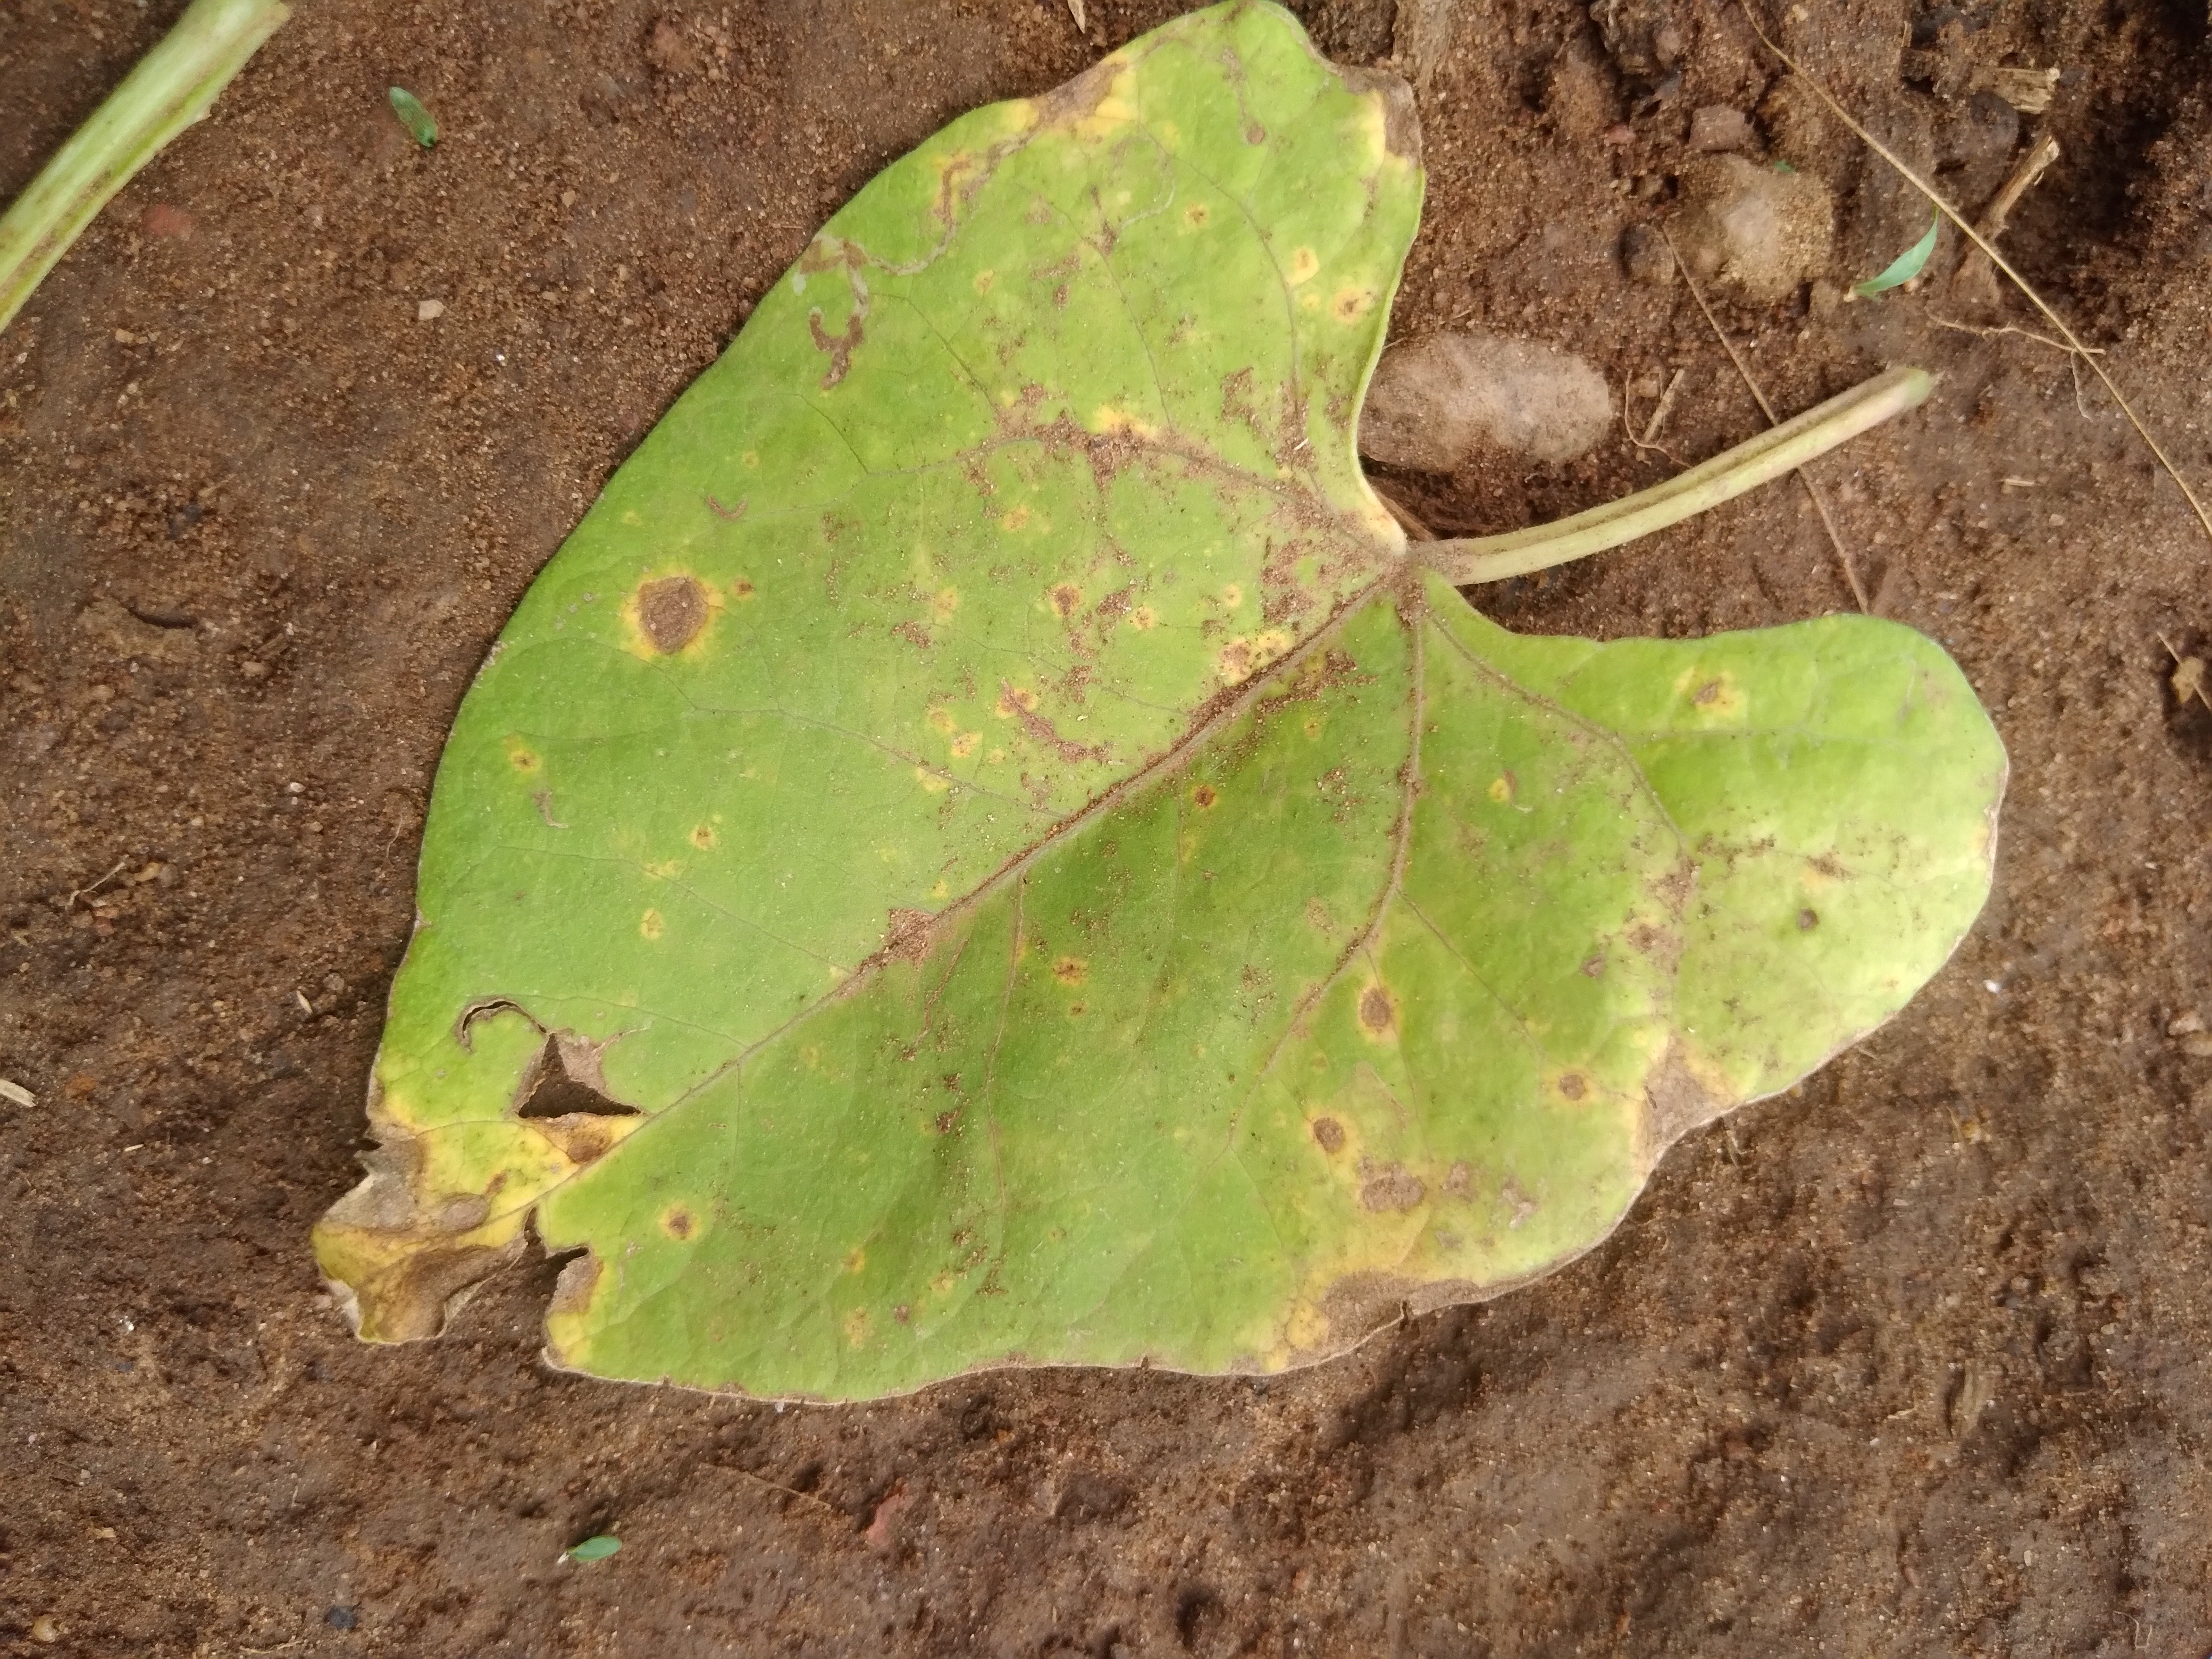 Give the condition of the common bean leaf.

rust
